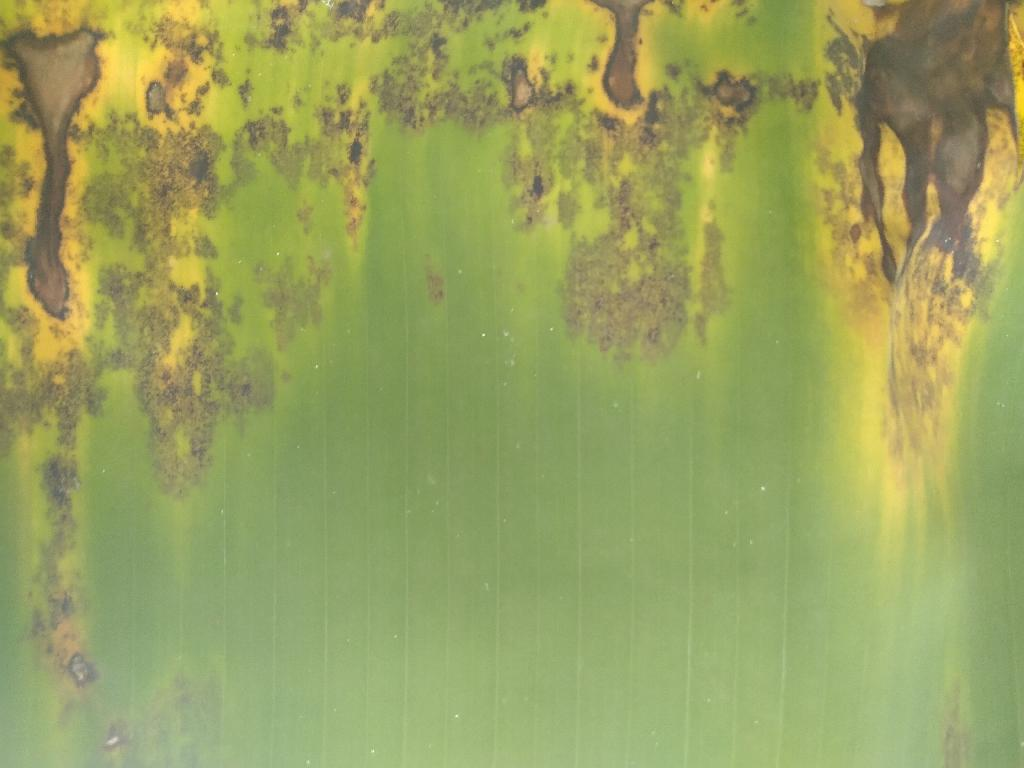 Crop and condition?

banana, black sigatoka
